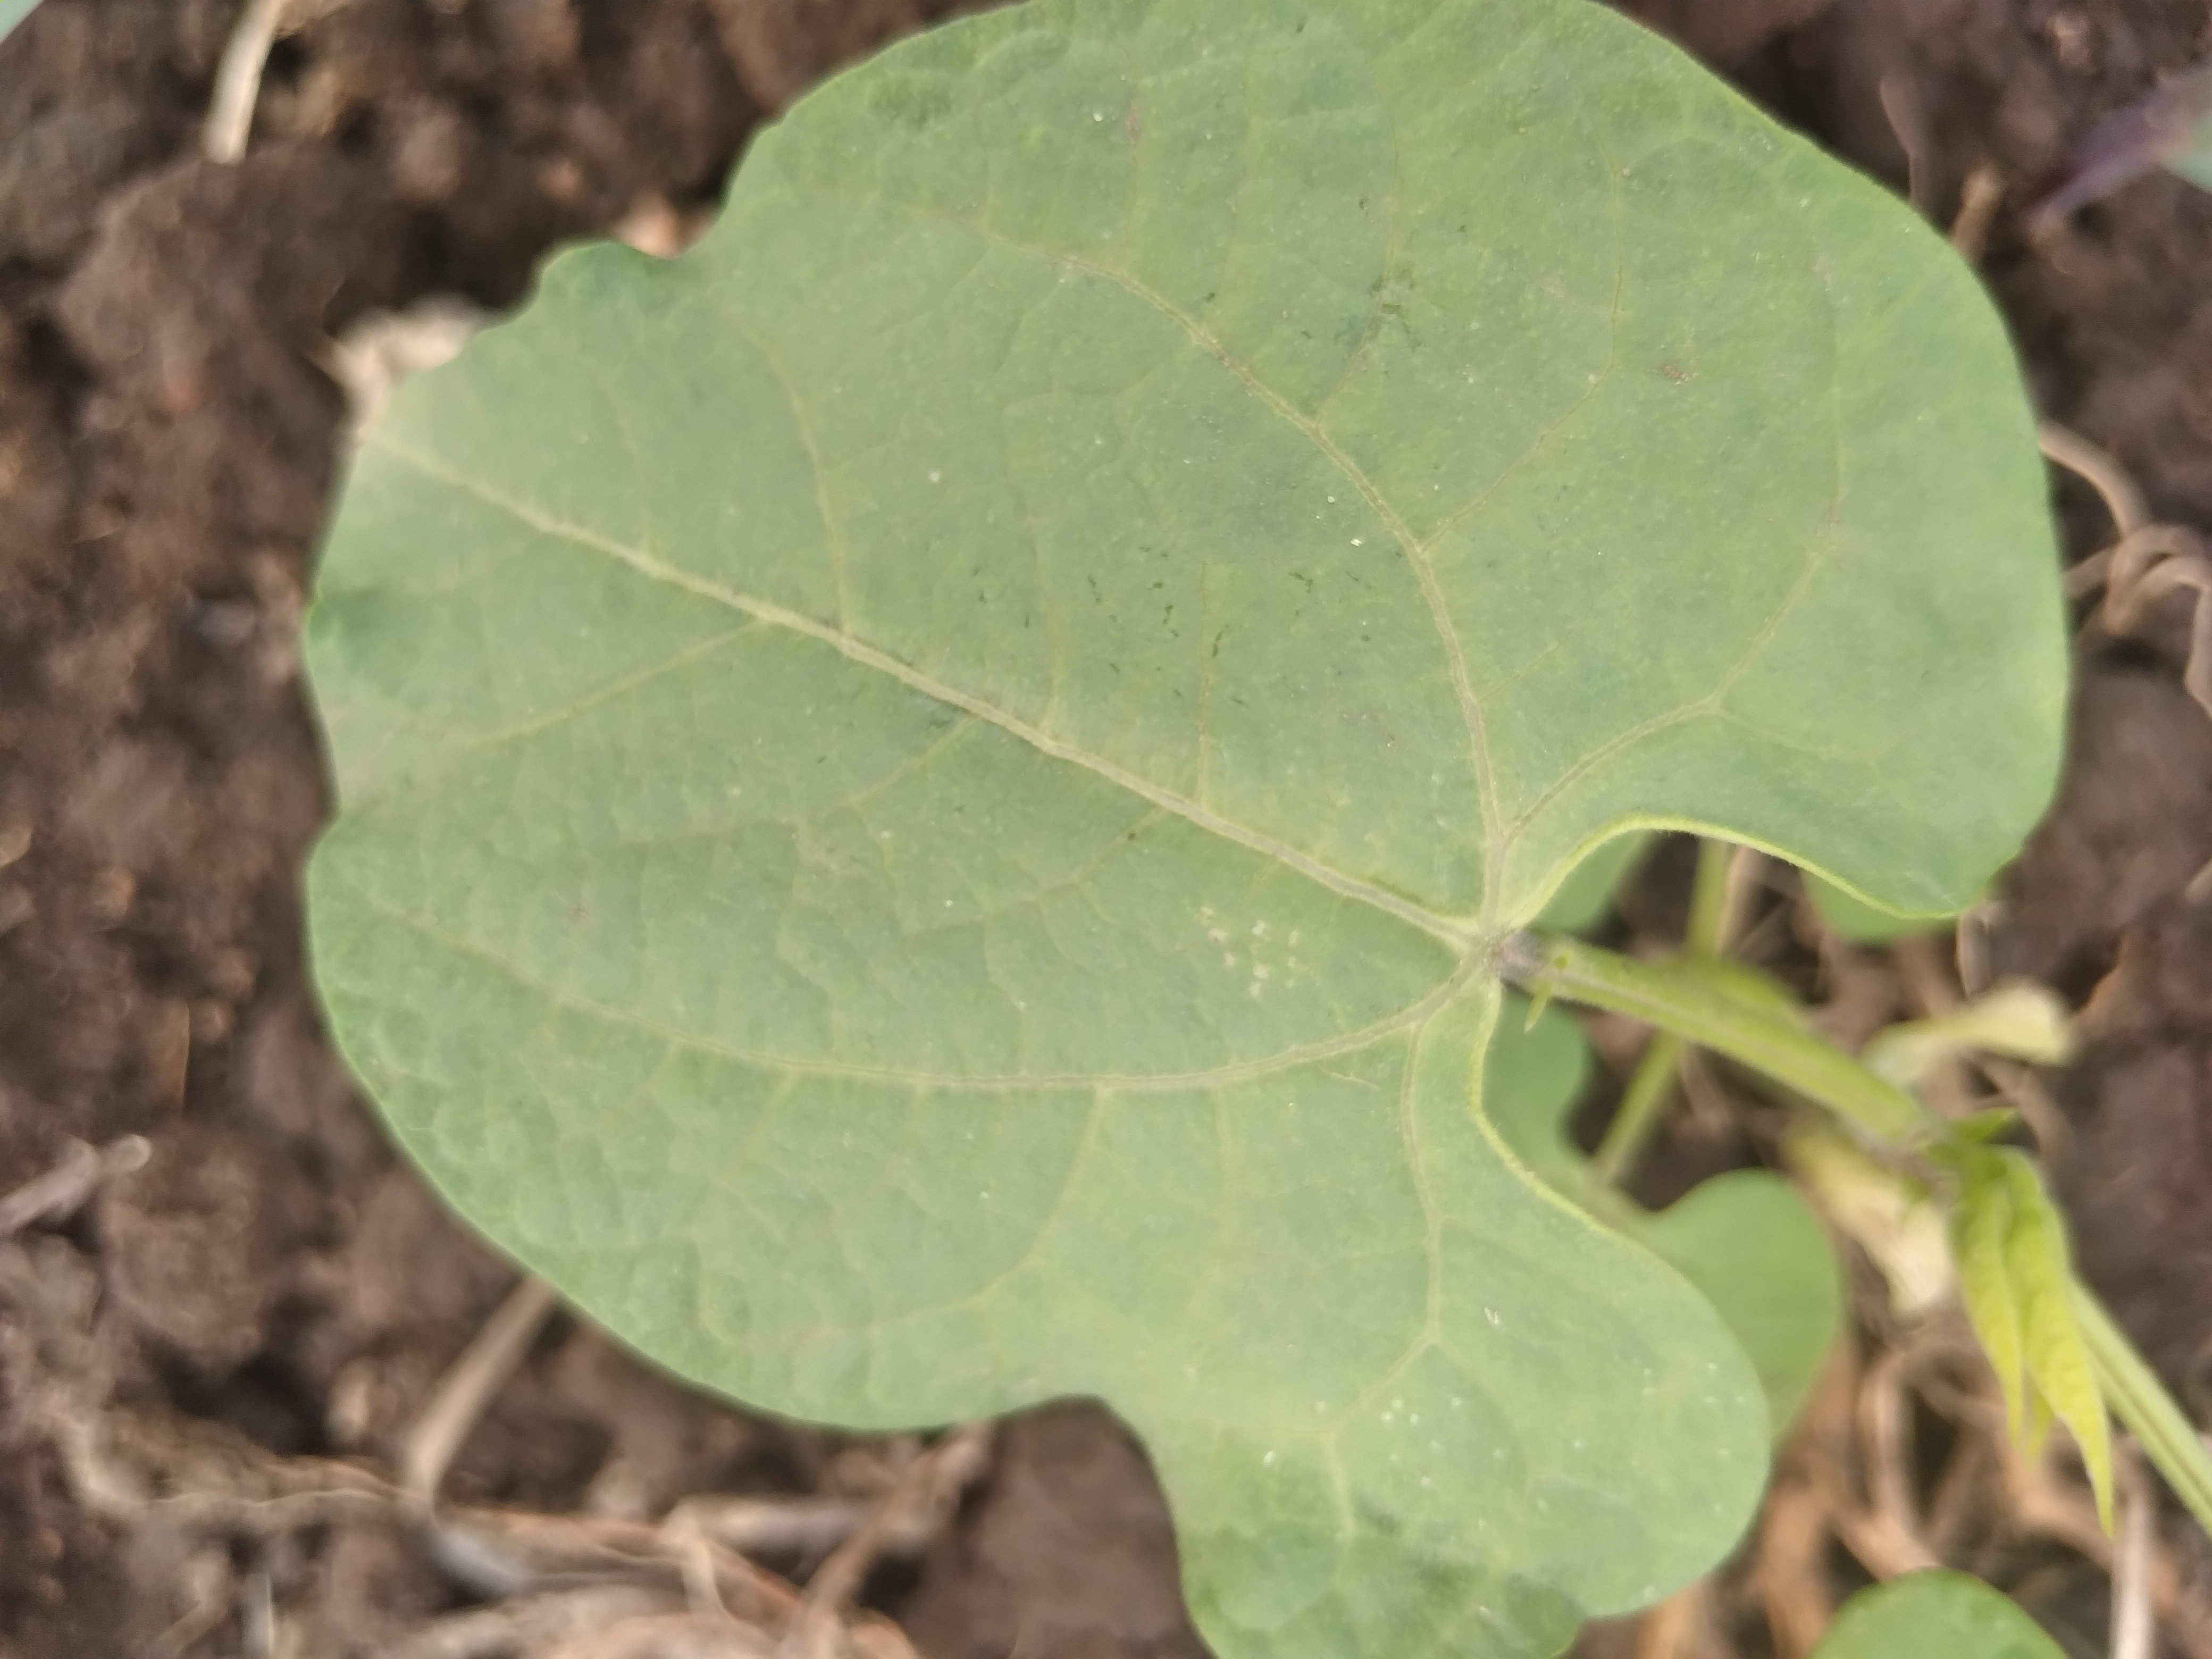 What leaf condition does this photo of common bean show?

healthy
